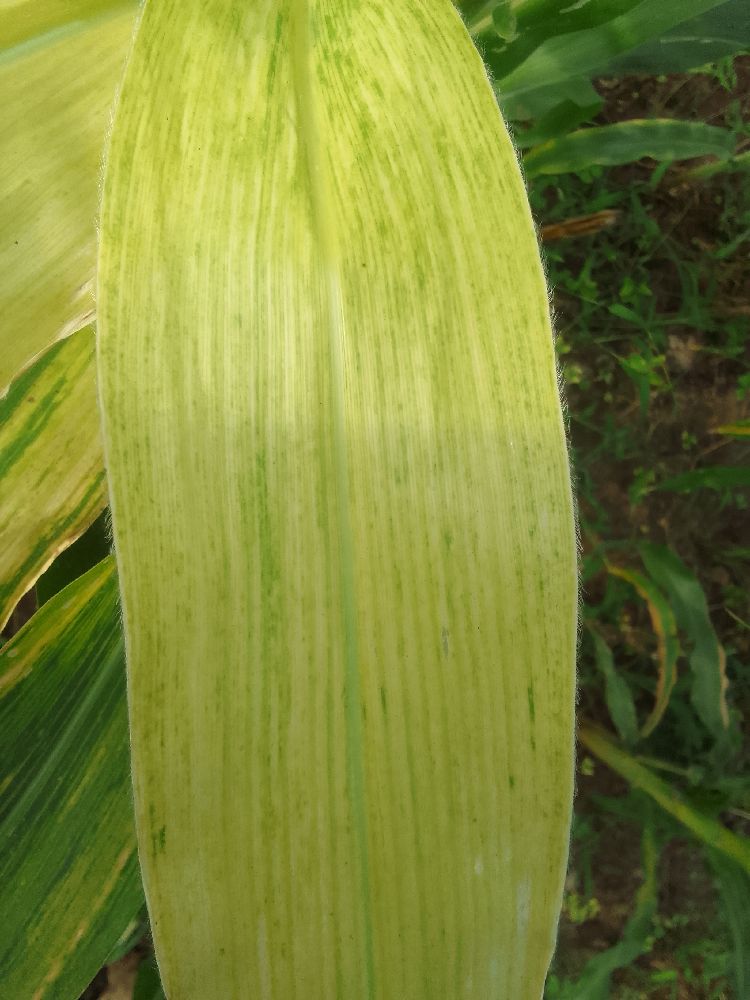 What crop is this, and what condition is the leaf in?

maize, maize lethal necrosis
